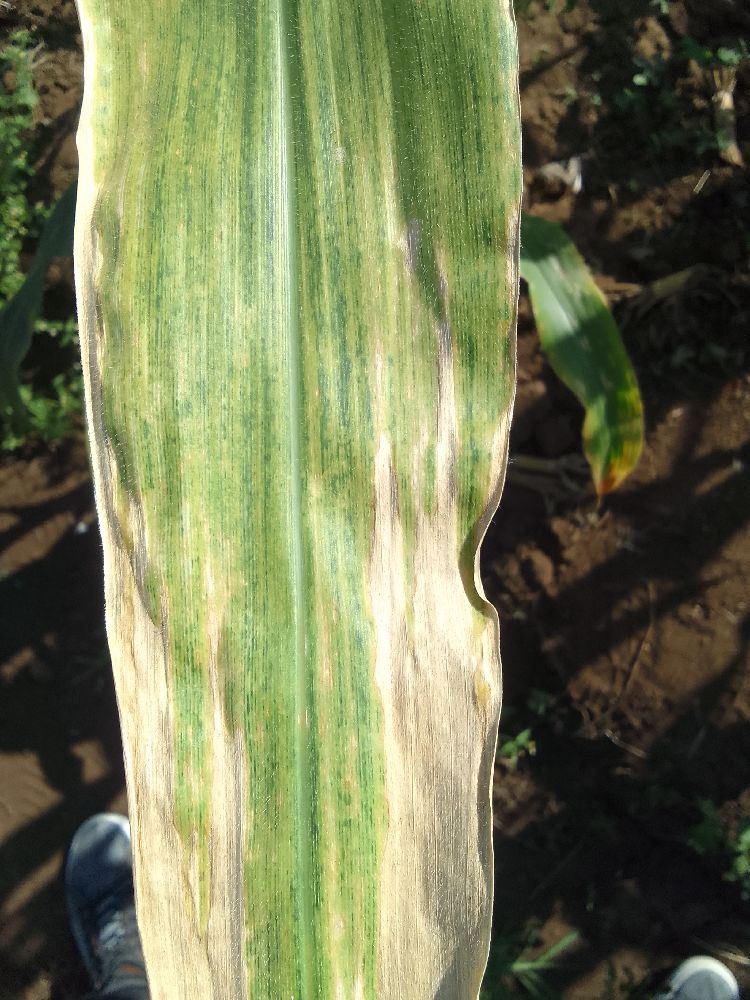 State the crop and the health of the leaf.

maize, maize lethal necrosis
